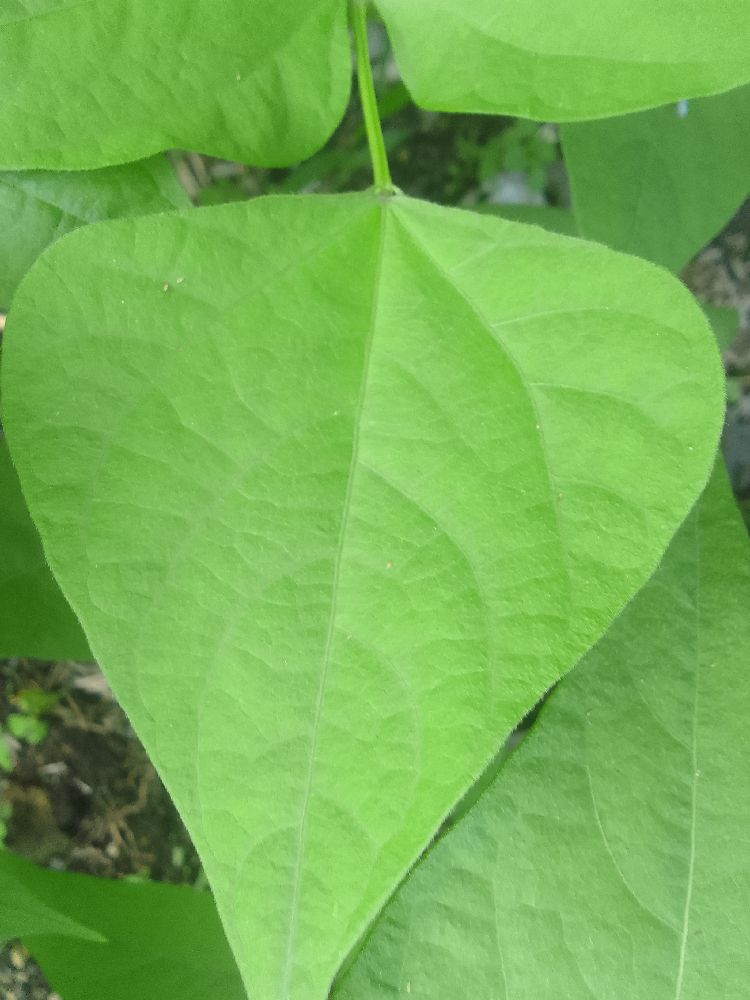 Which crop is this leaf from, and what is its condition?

common bean, healthy
